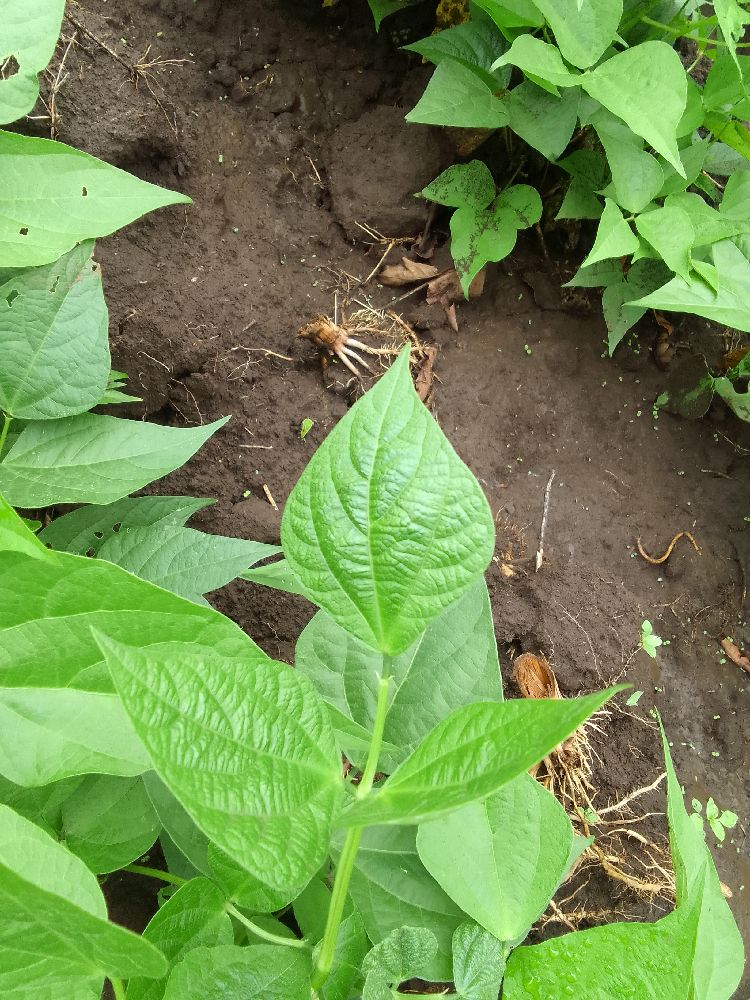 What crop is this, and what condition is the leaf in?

common bean, healthy
